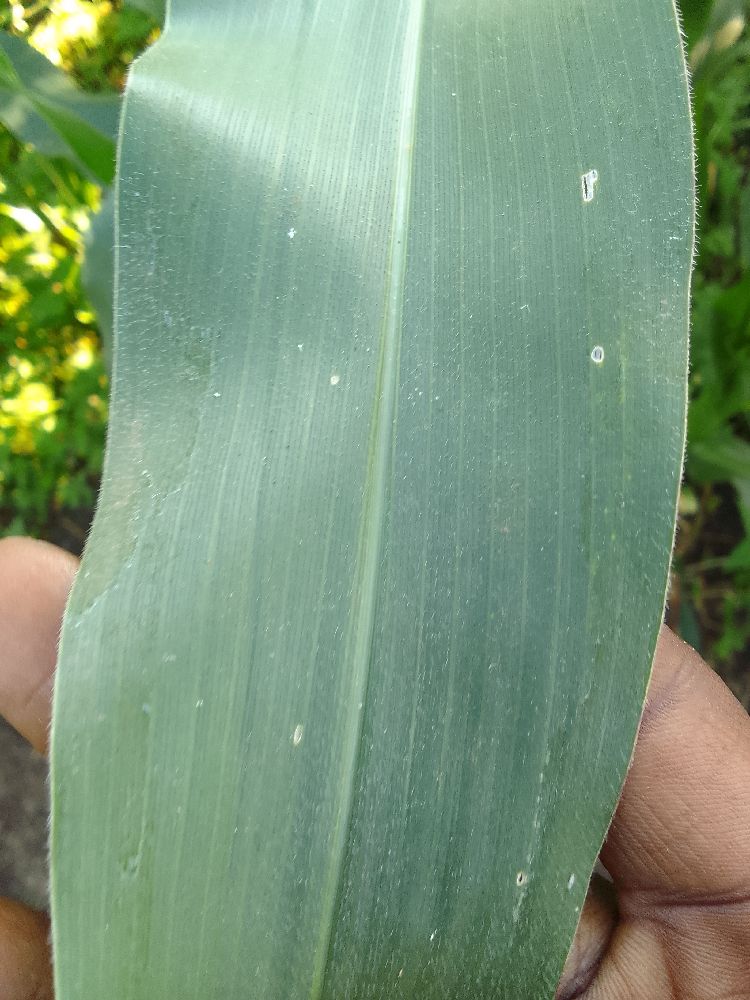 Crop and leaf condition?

maize, healthy
